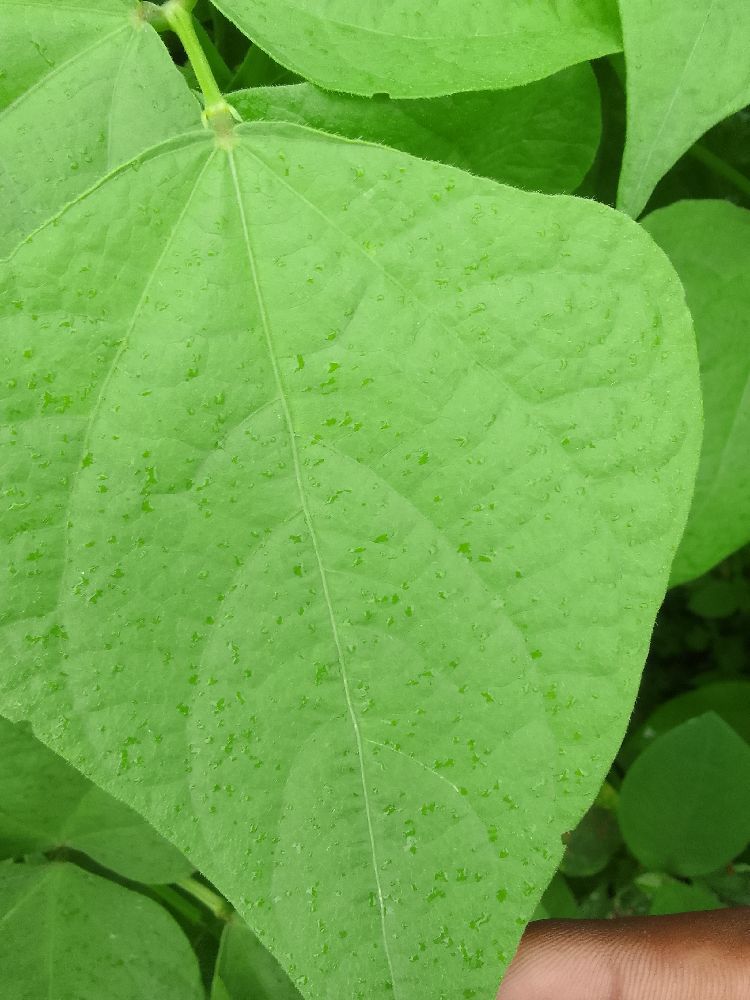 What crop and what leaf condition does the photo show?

common bean, healthy
